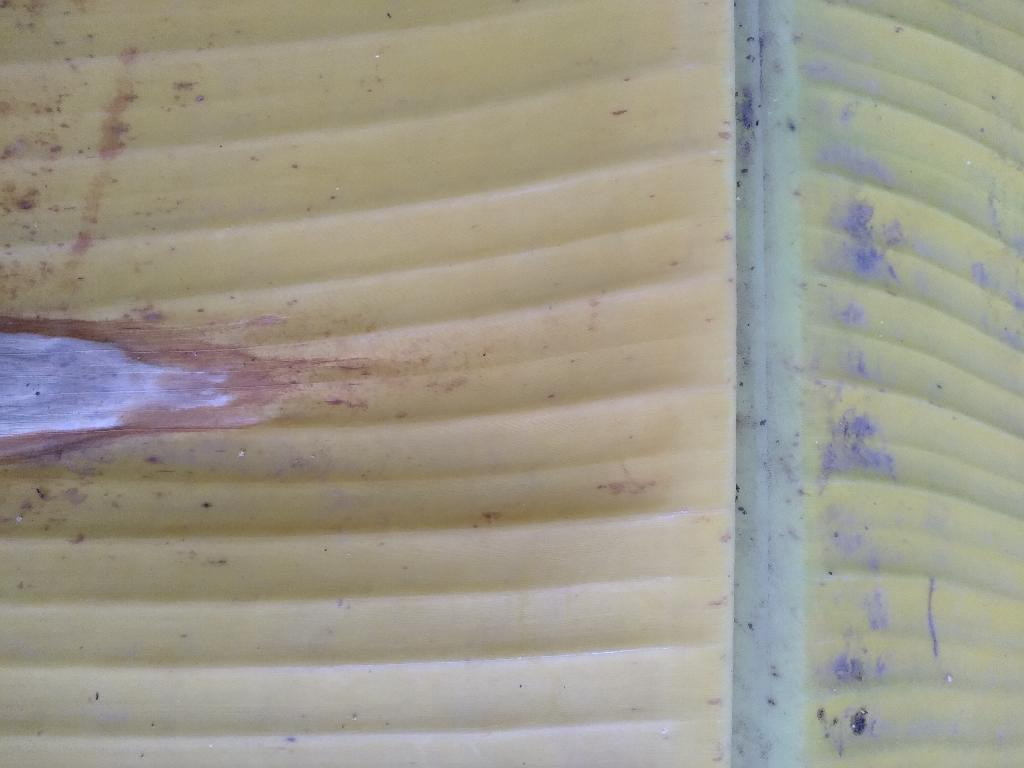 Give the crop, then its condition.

banana, fusarium wilt race 1
